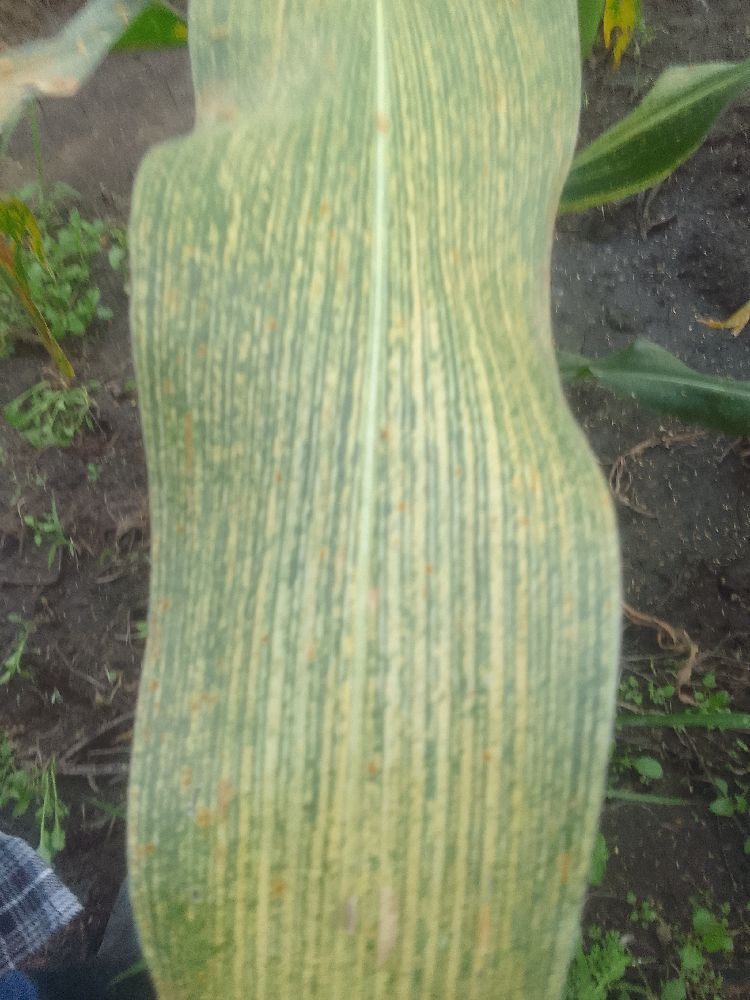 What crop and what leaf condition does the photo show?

maize, maize streak virus
